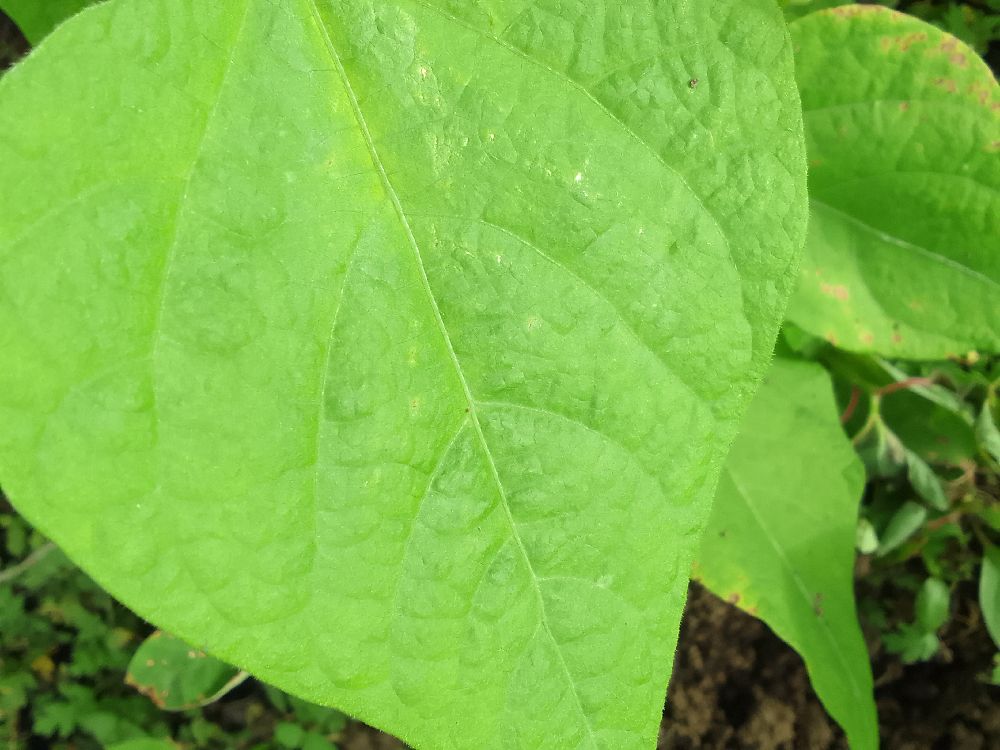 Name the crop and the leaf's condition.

common bean, healthy
